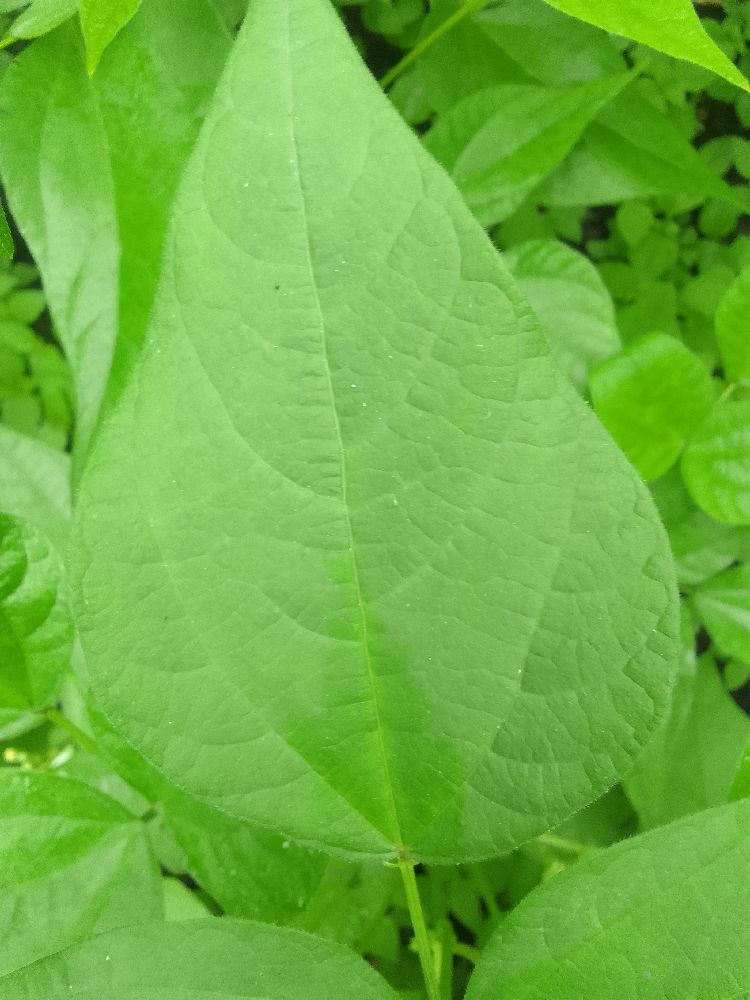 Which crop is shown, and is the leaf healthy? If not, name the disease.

common bean, healthy
